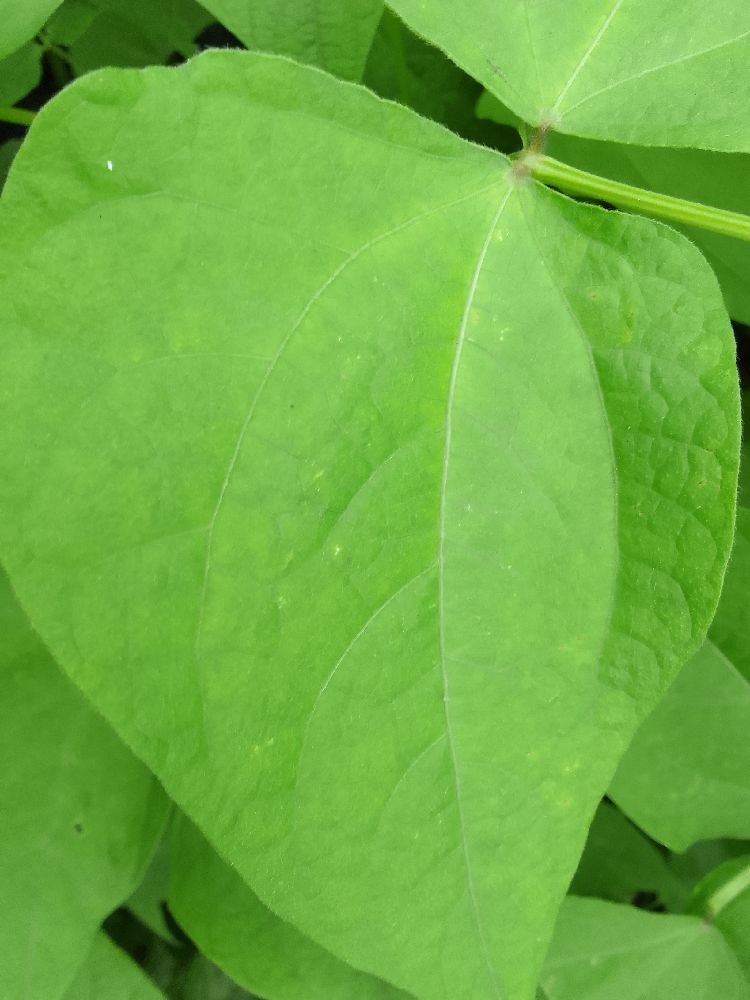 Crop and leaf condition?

common bean, healthy
